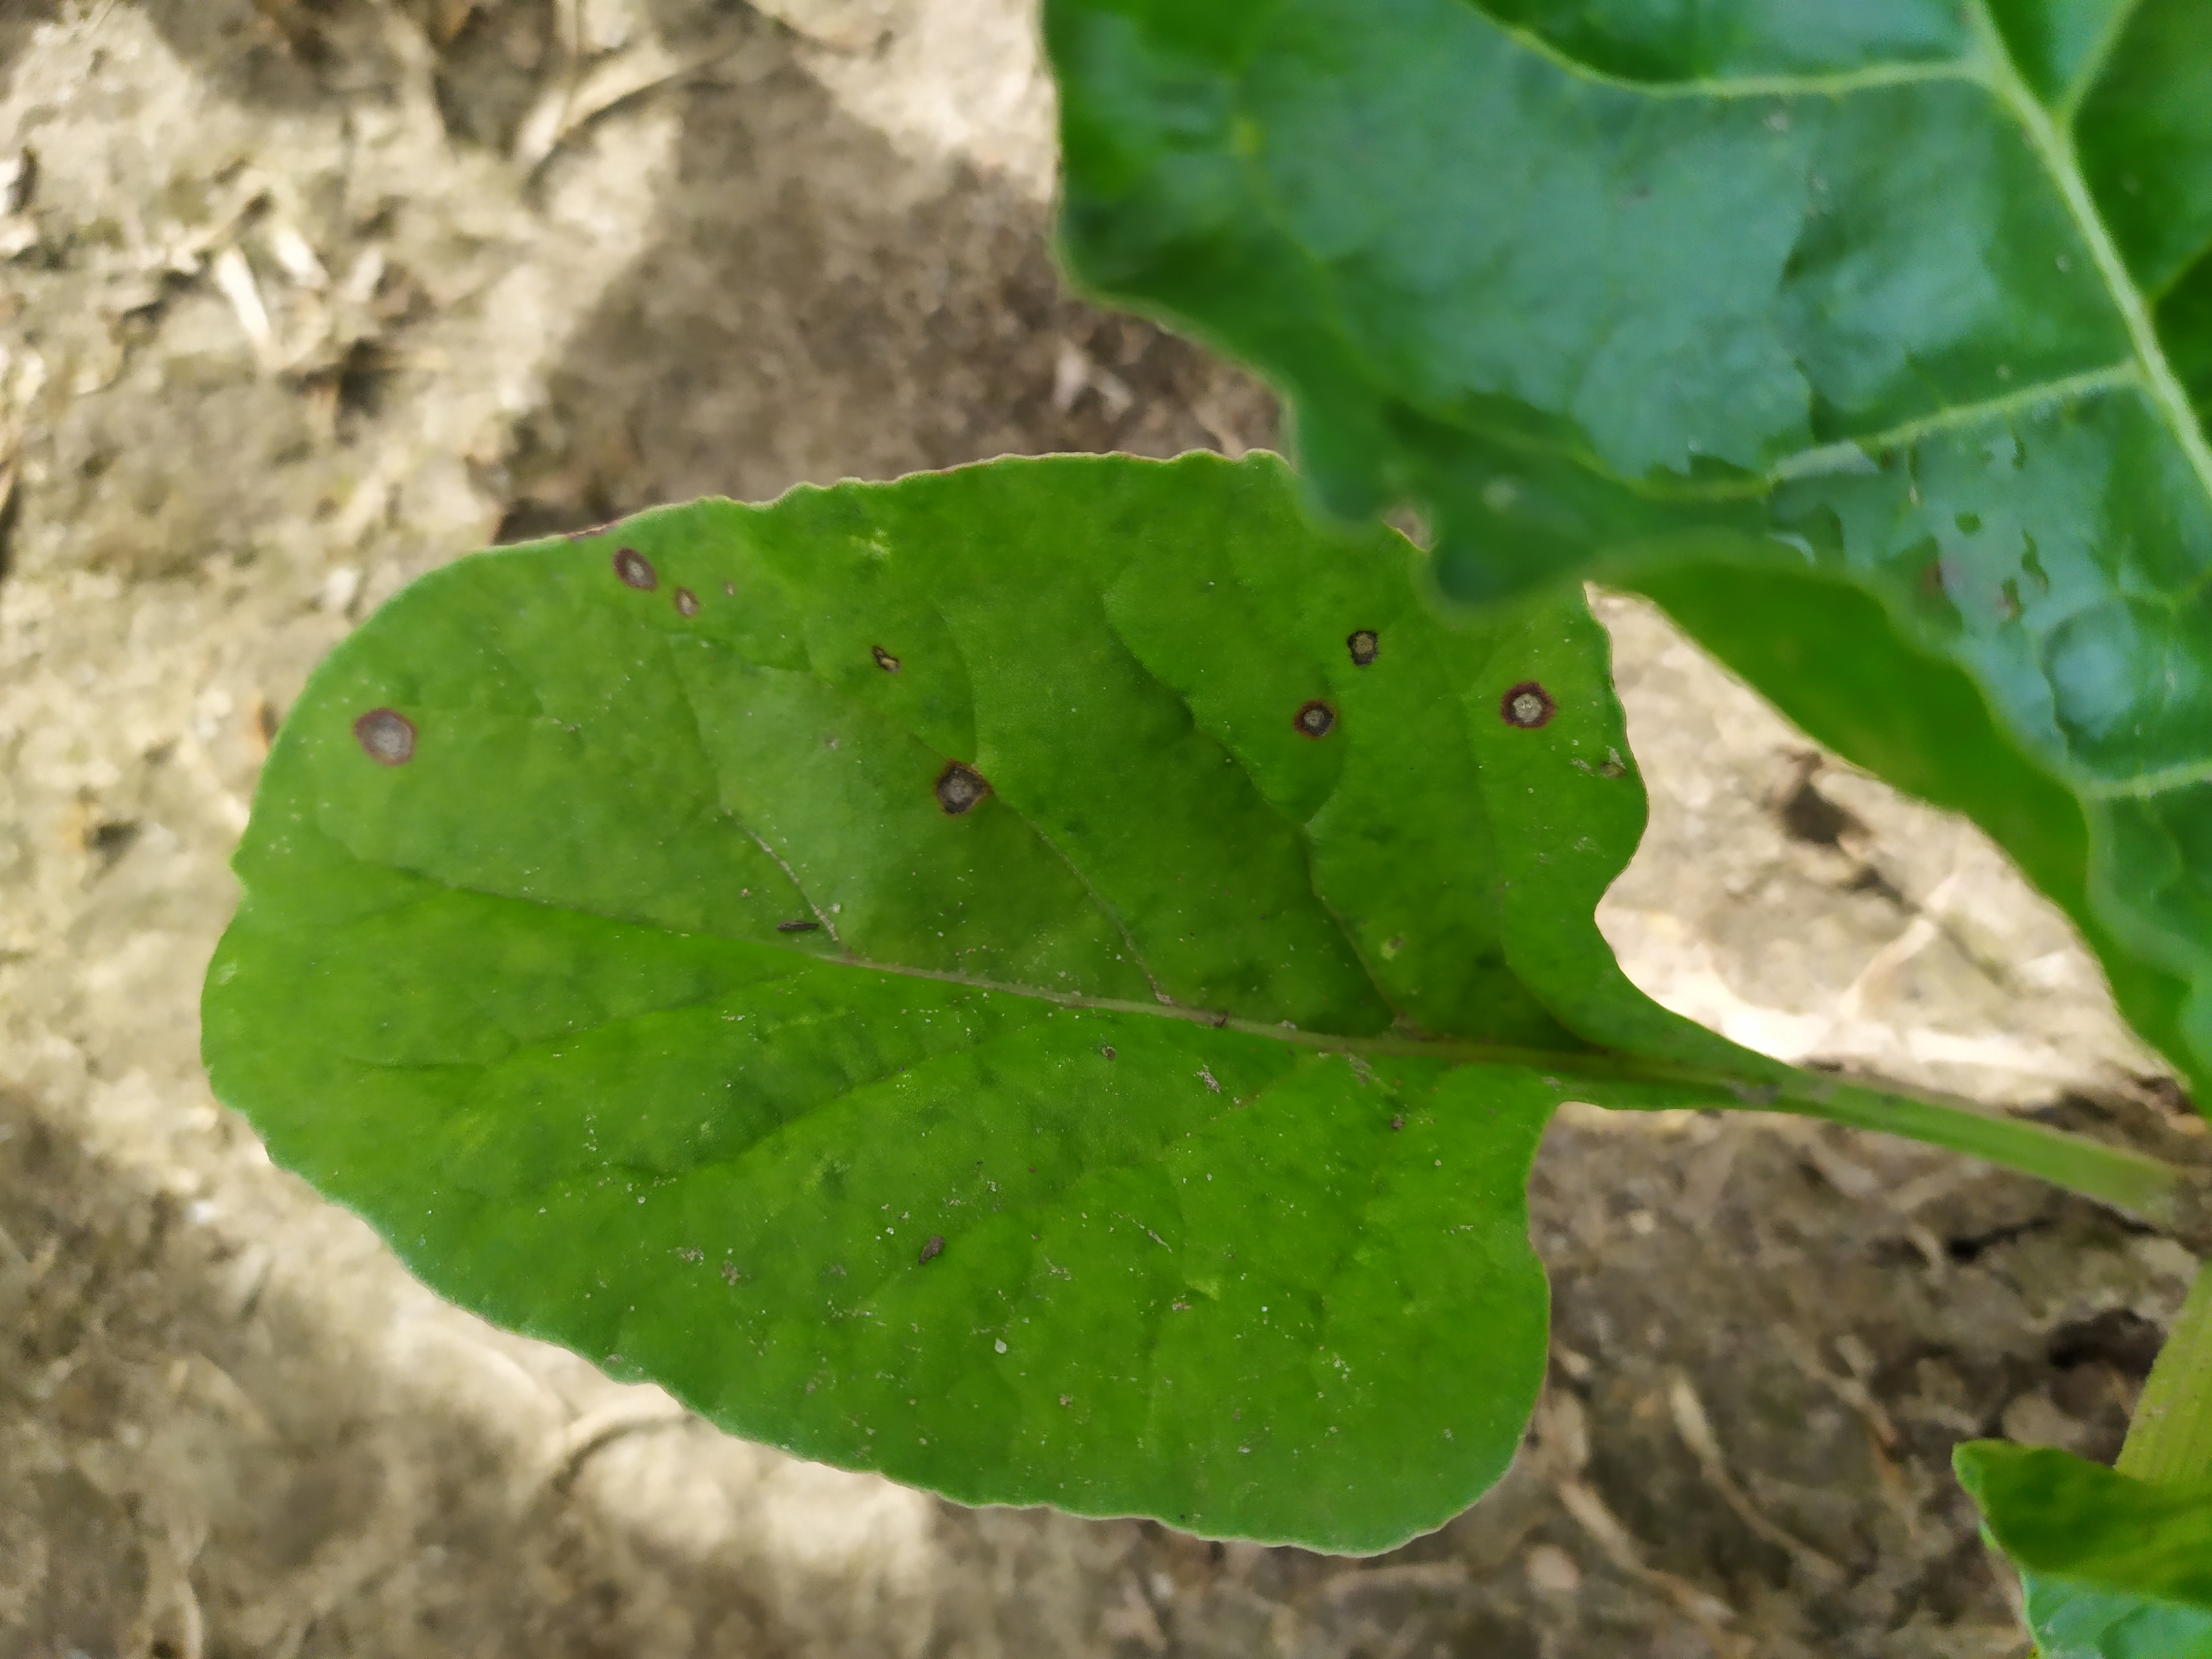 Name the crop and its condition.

beet, cercospora
